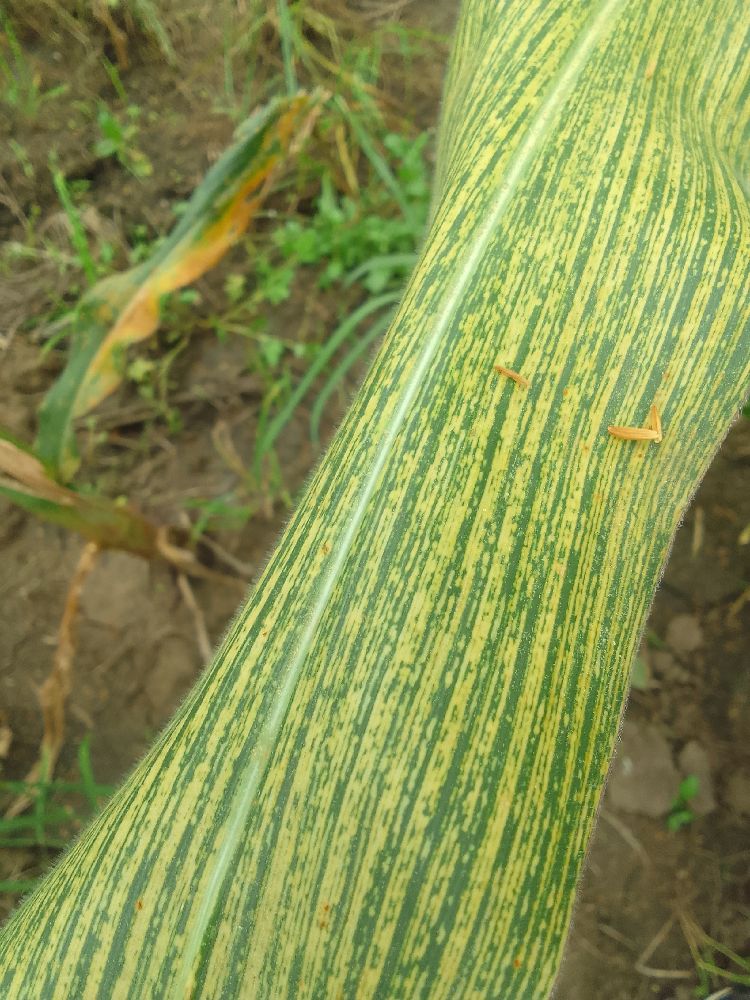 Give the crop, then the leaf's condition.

maize, maize streak virus
